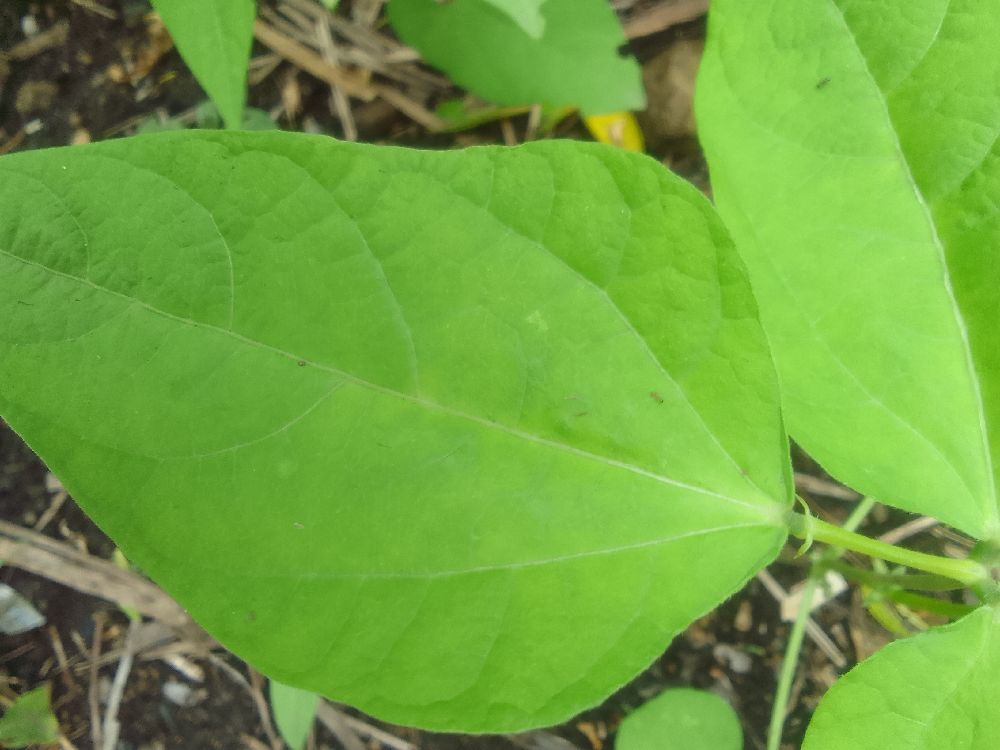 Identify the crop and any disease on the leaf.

common bean, healthy
